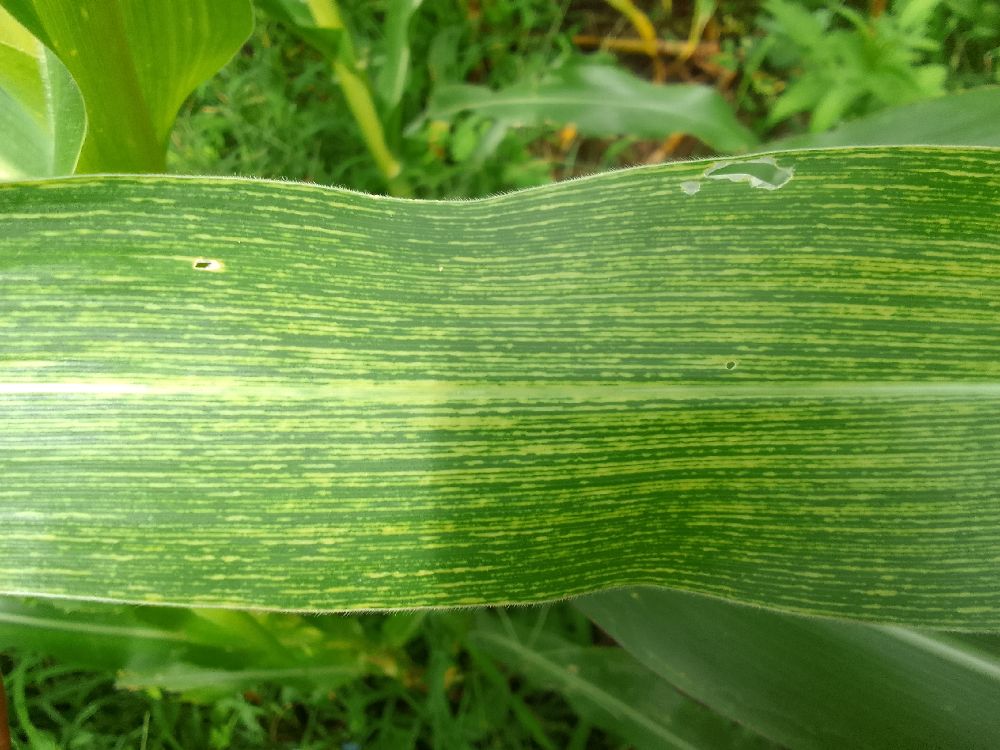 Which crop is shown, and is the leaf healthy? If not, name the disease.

maize, maize streak virus
